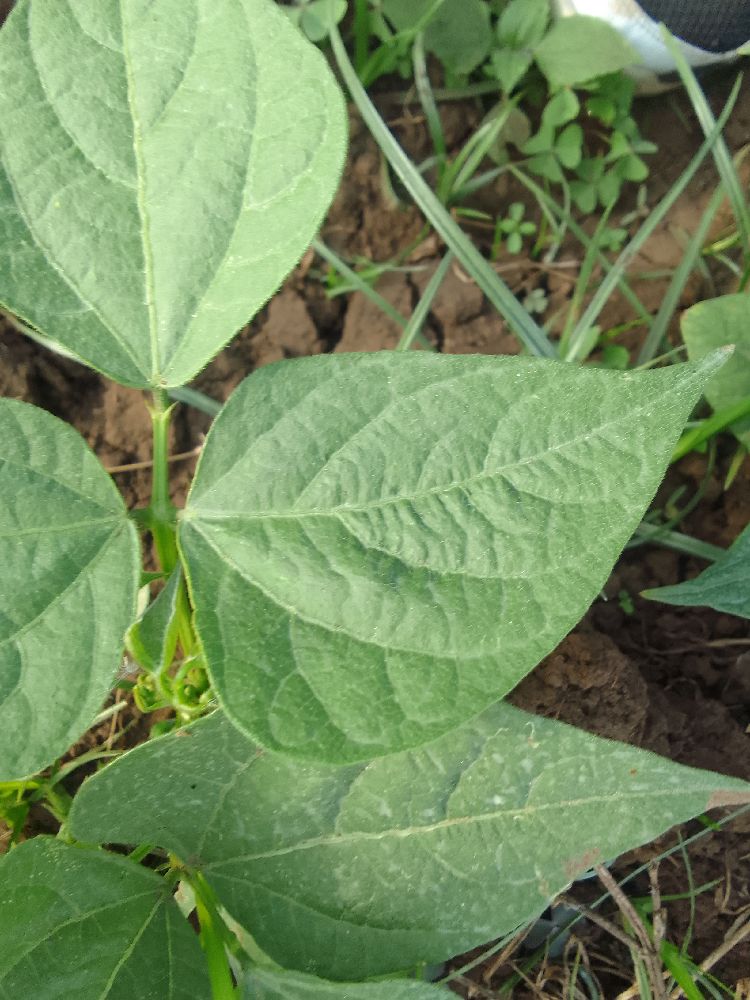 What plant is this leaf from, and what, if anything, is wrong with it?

common bean, healthy
